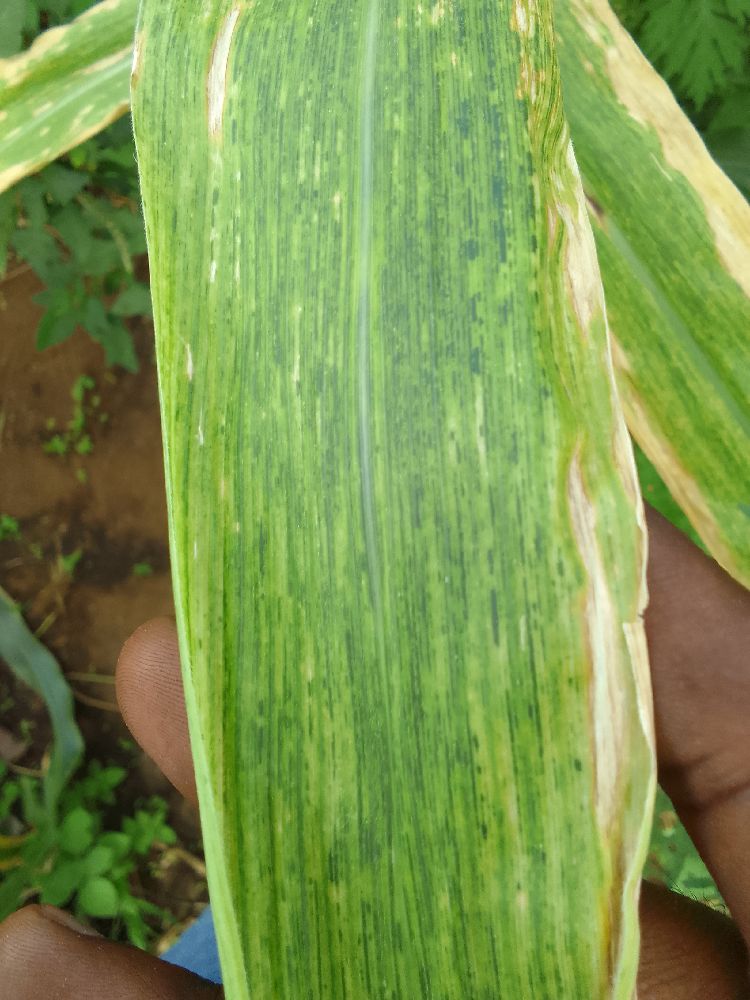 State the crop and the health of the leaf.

maize, maize lethal necrosis
